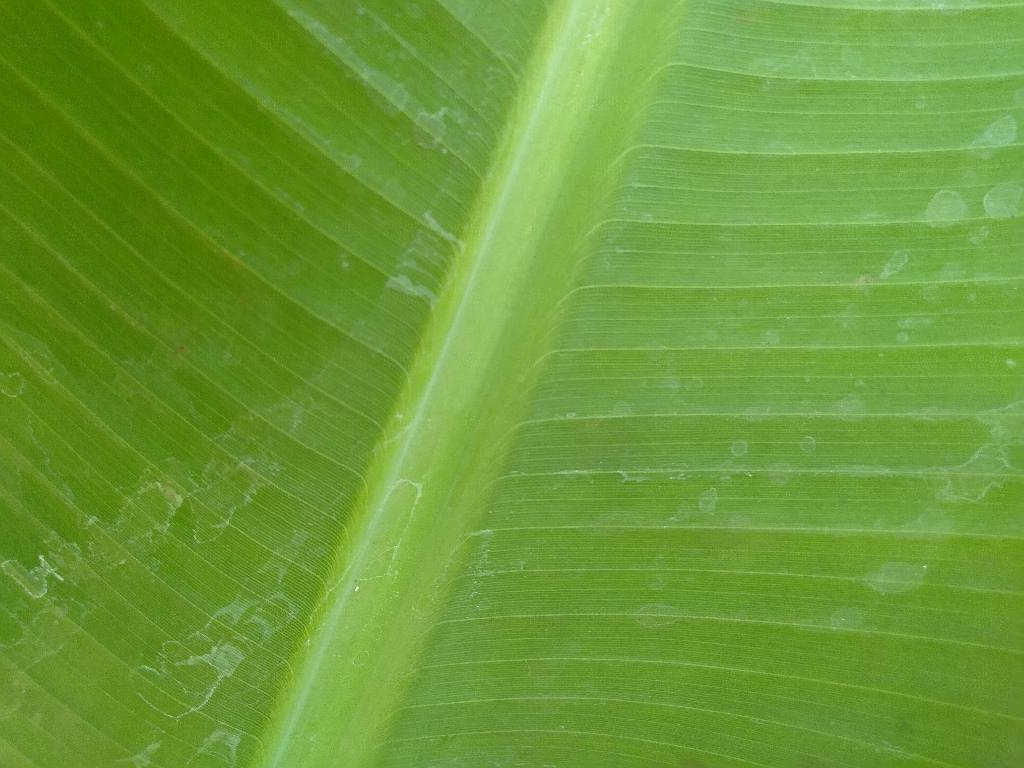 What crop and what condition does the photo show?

banana, healthy
